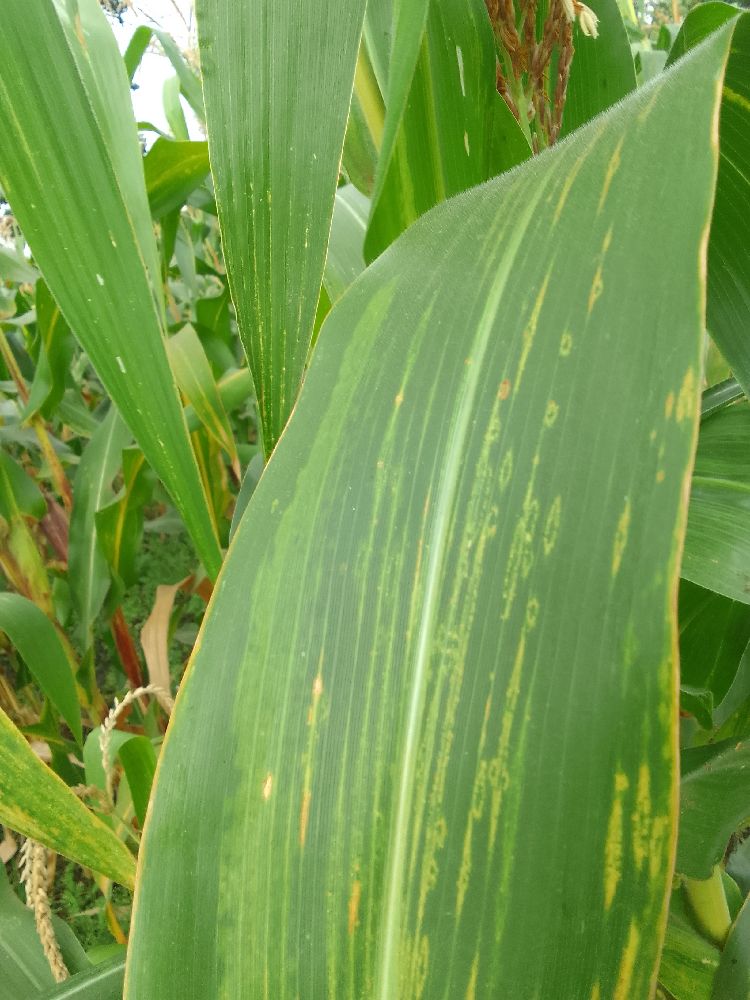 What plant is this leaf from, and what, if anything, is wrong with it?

maize, maize lethal necrosis
